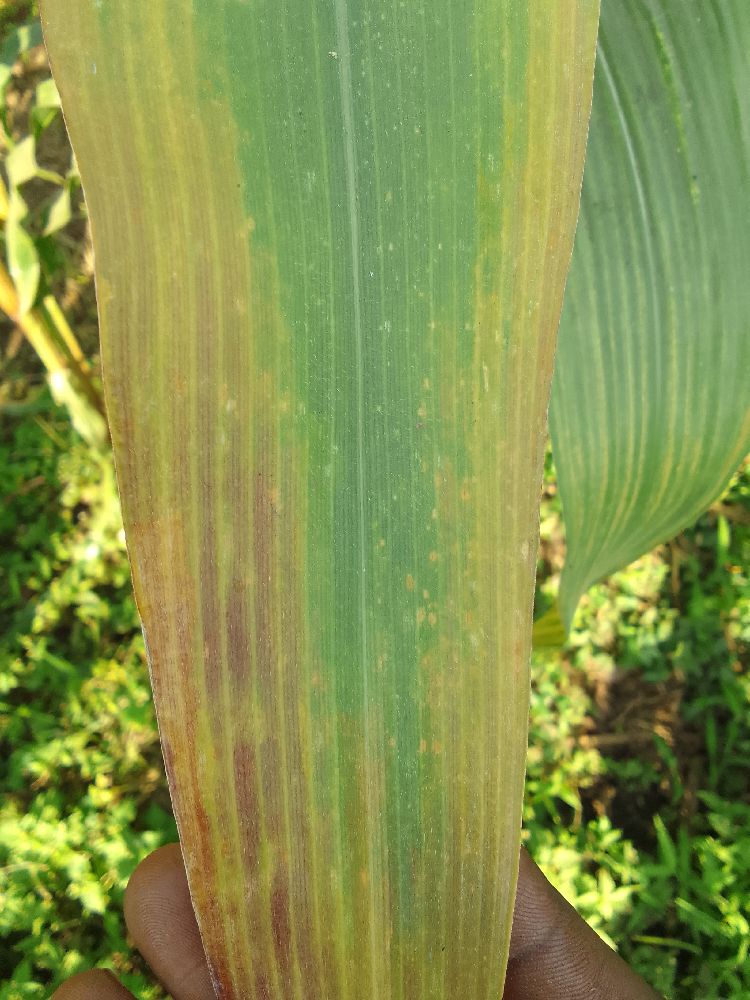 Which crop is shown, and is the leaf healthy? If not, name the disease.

maize, maize lethal necrosis
